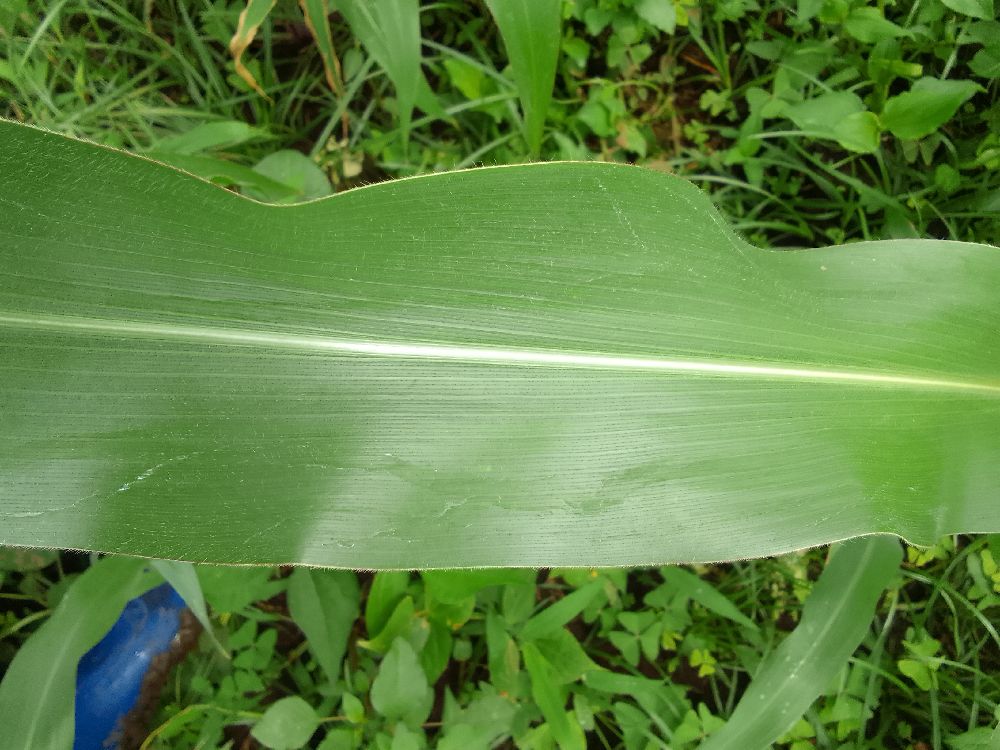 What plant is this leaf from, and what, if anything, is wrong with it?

maize, healthy
